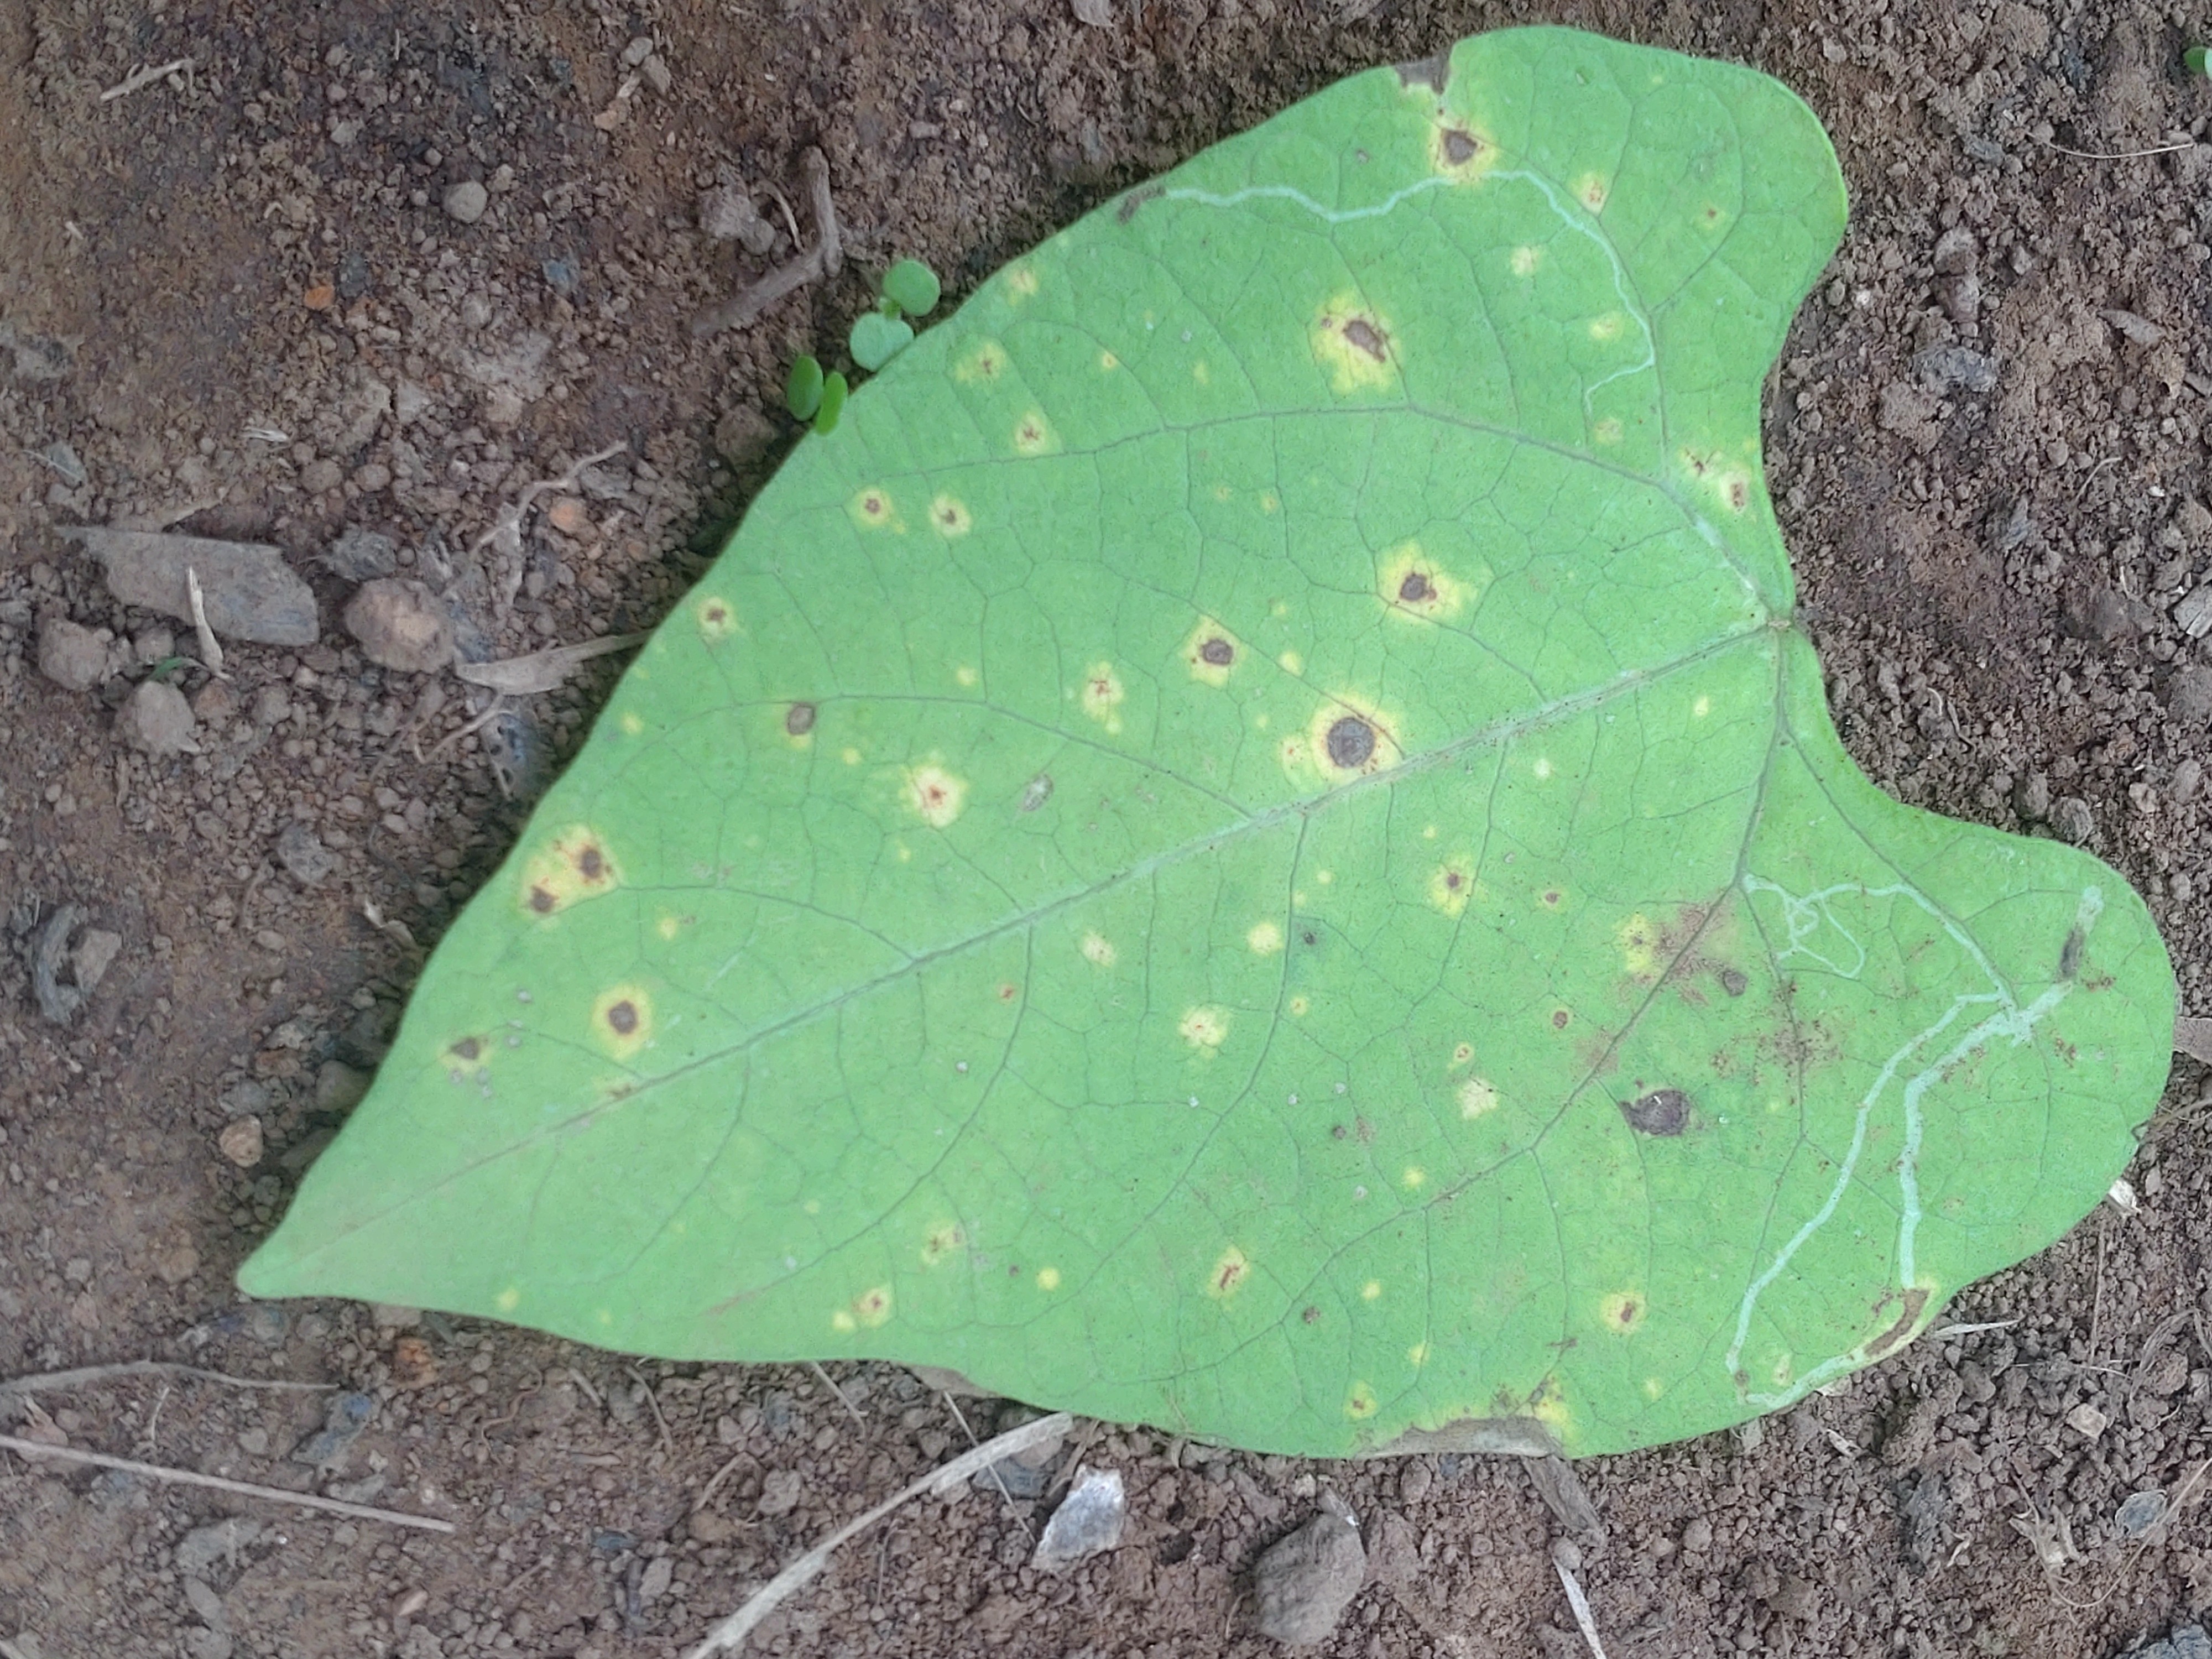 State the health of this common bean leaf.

rust
